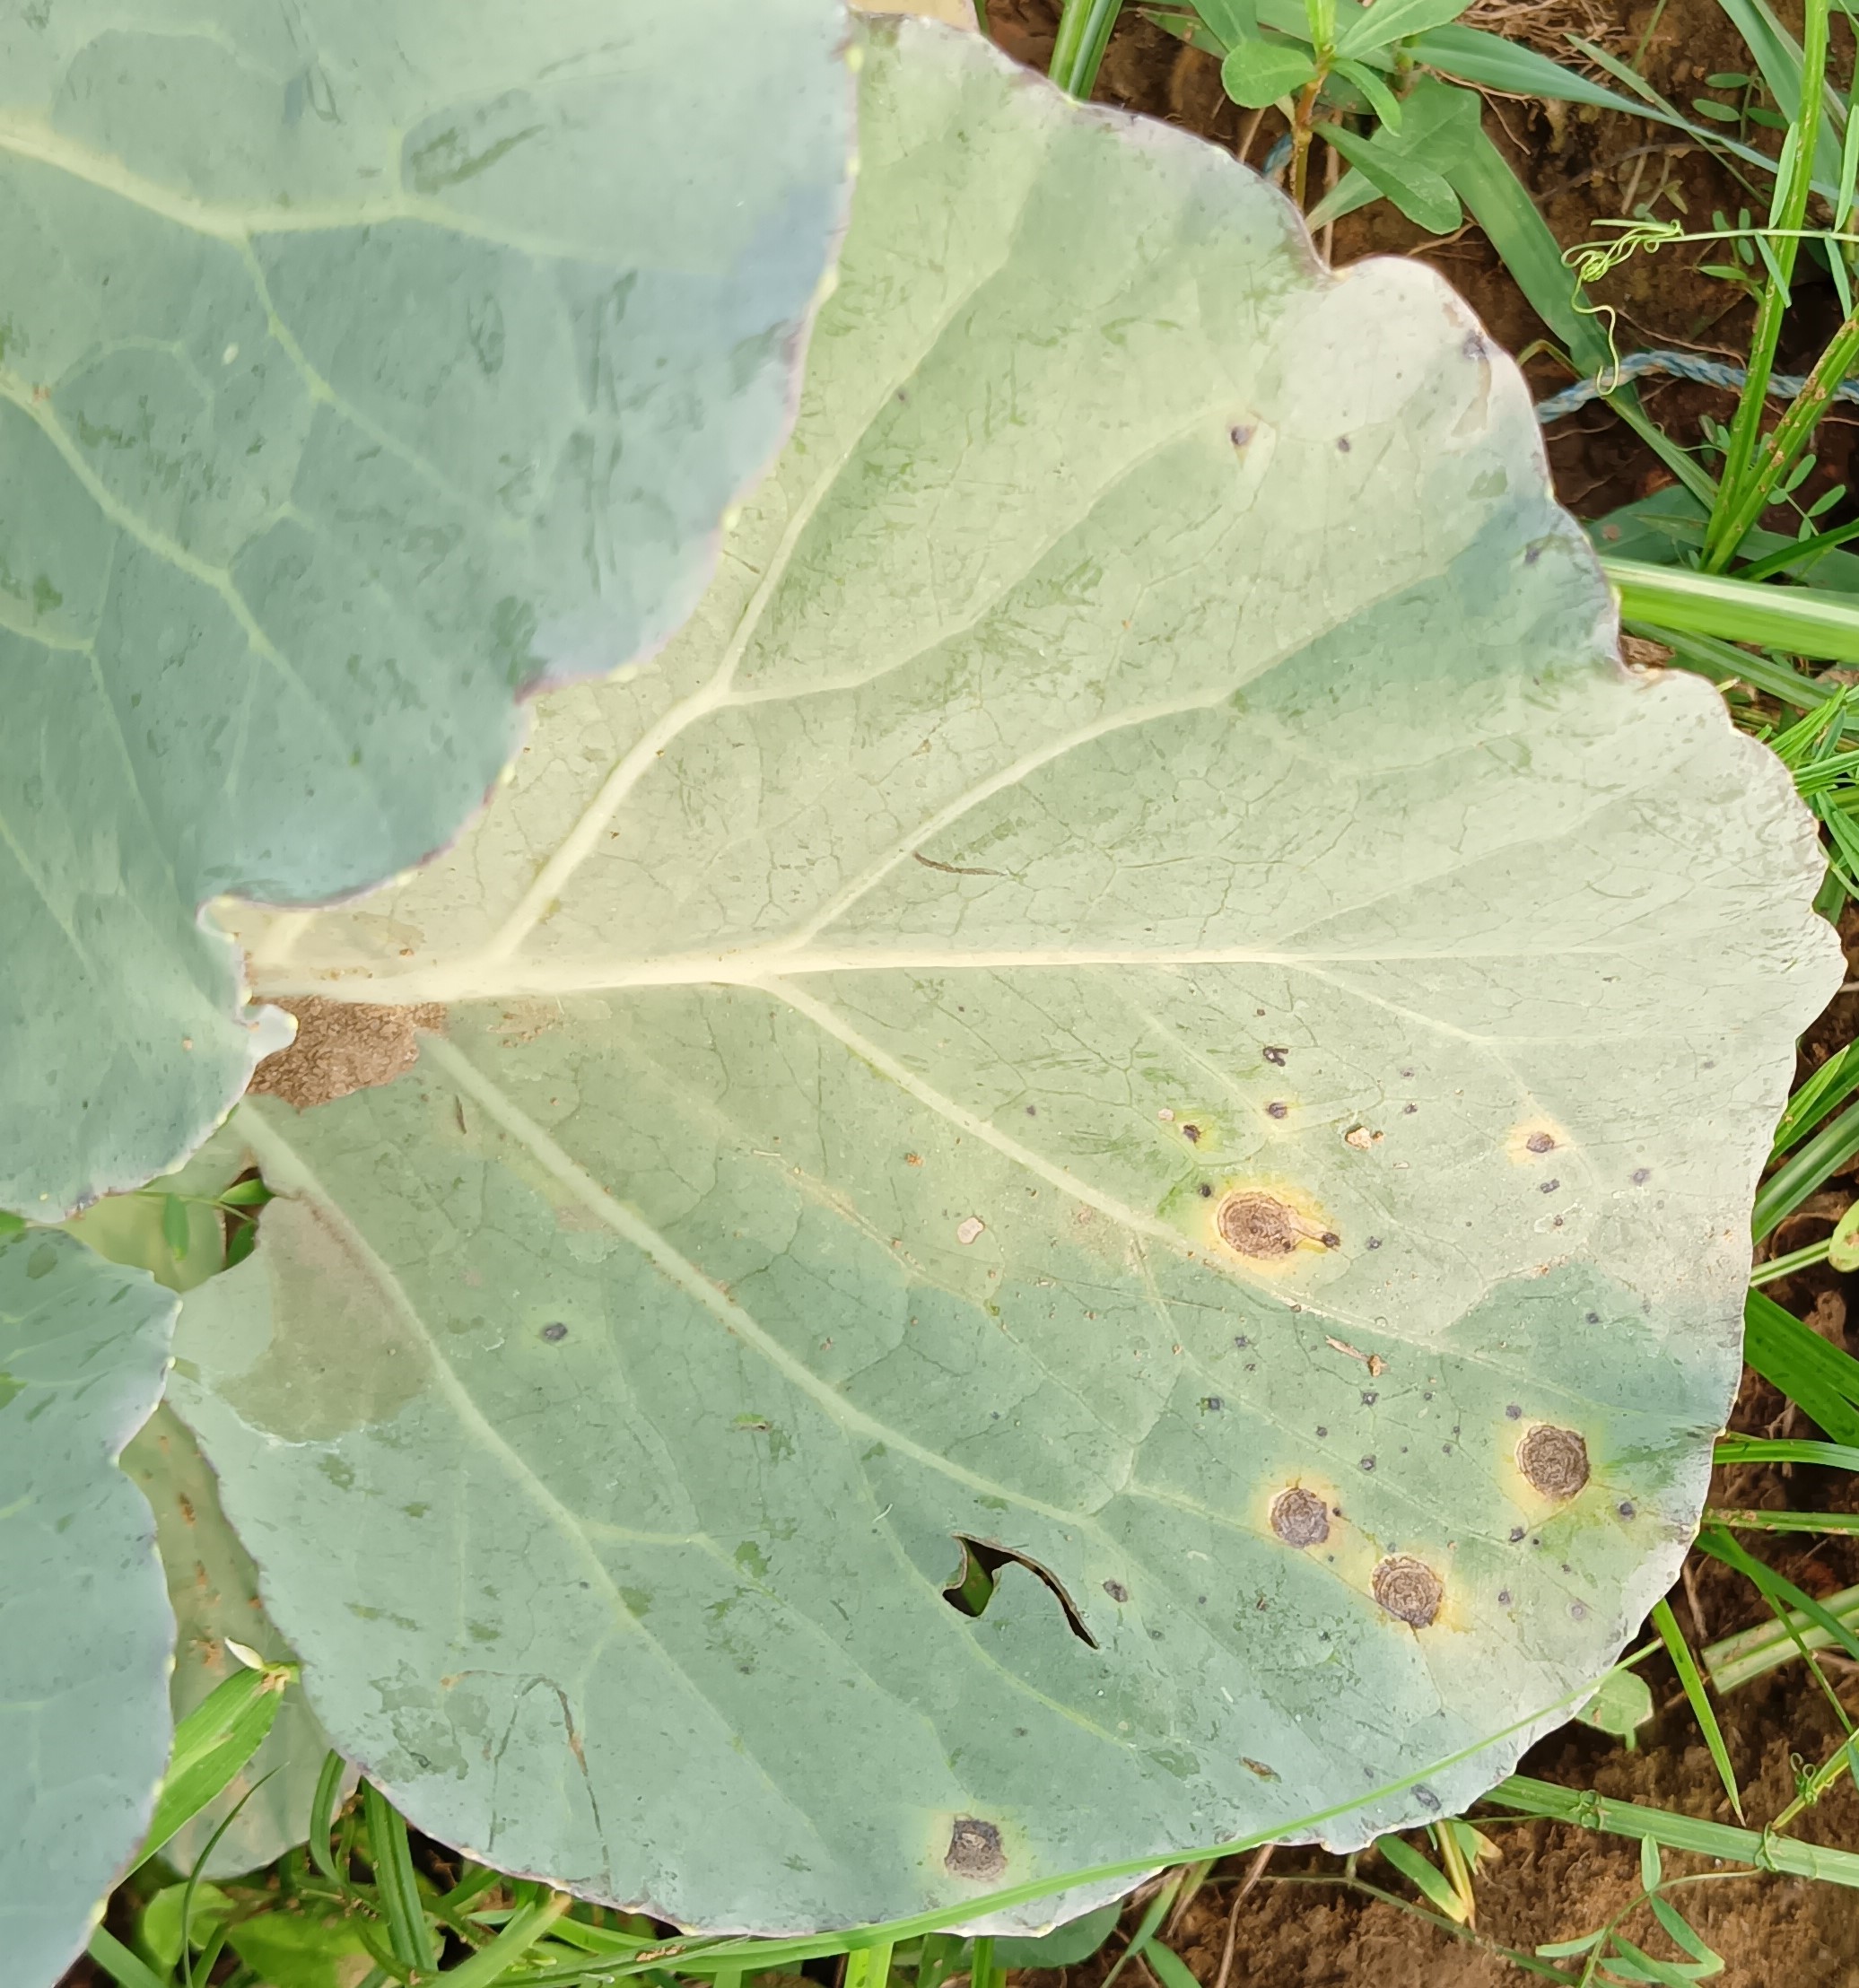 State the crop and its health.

cabbage, alternaria
